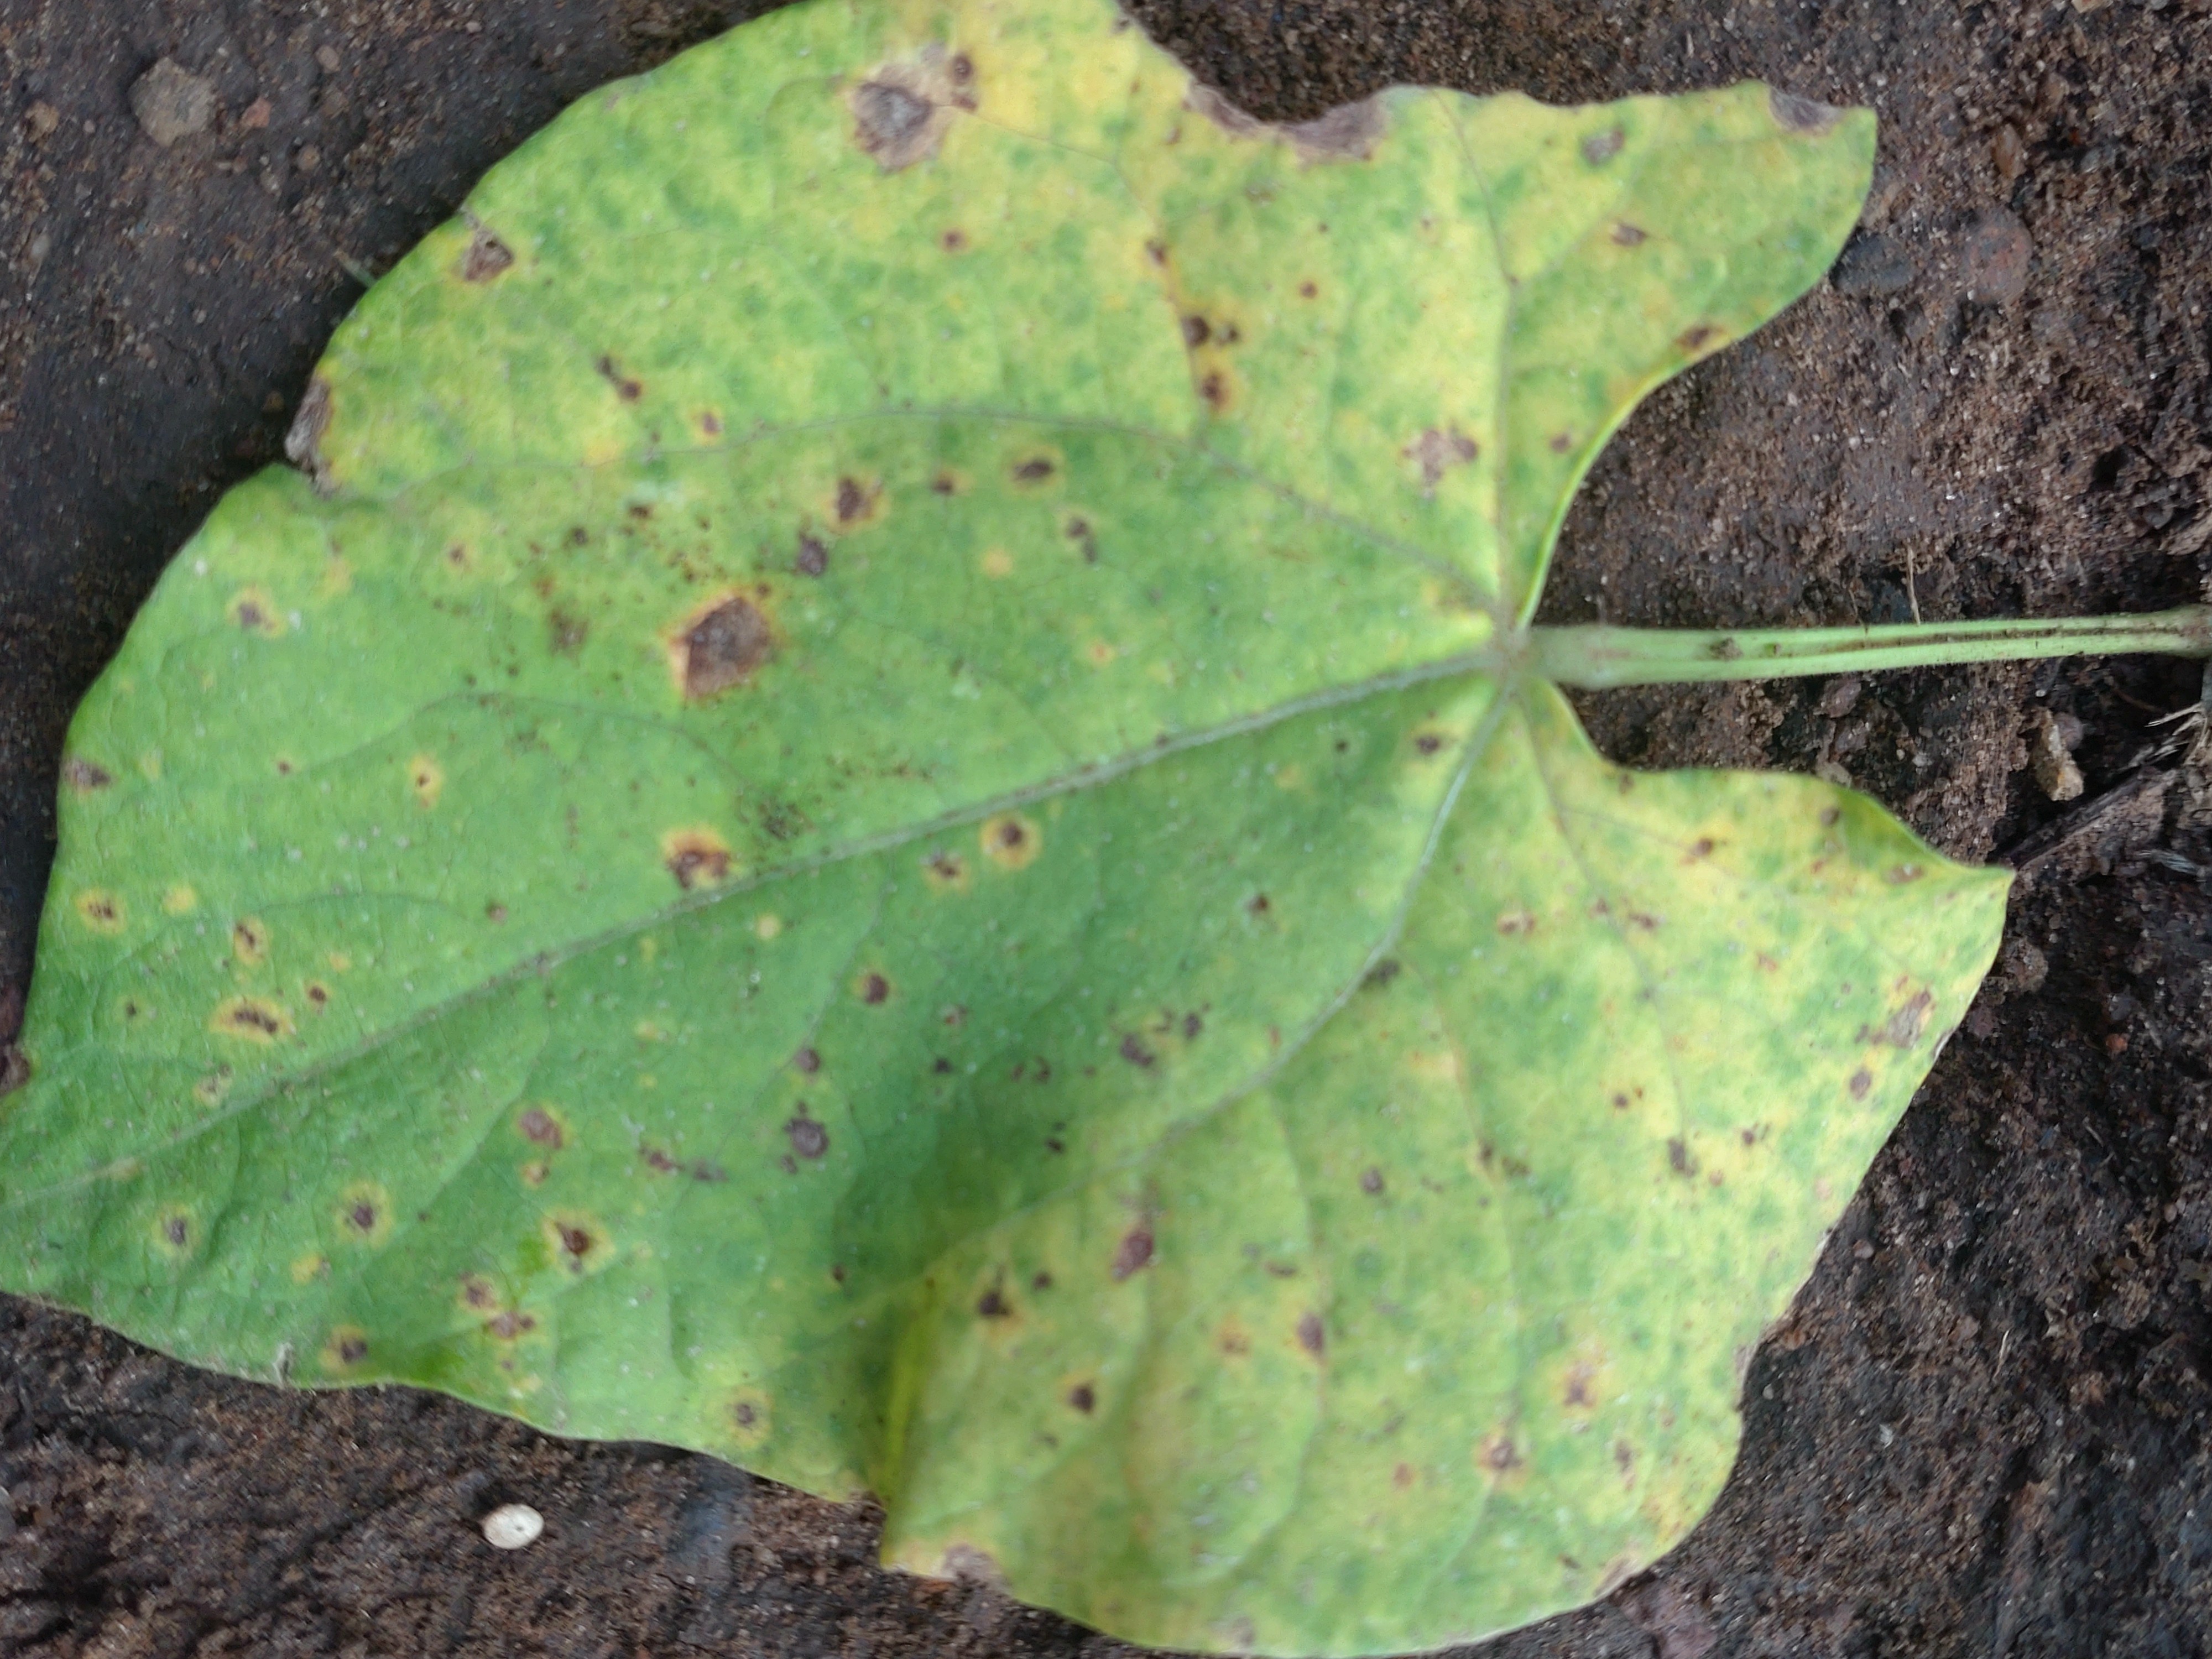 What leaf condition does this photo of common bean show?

rust
